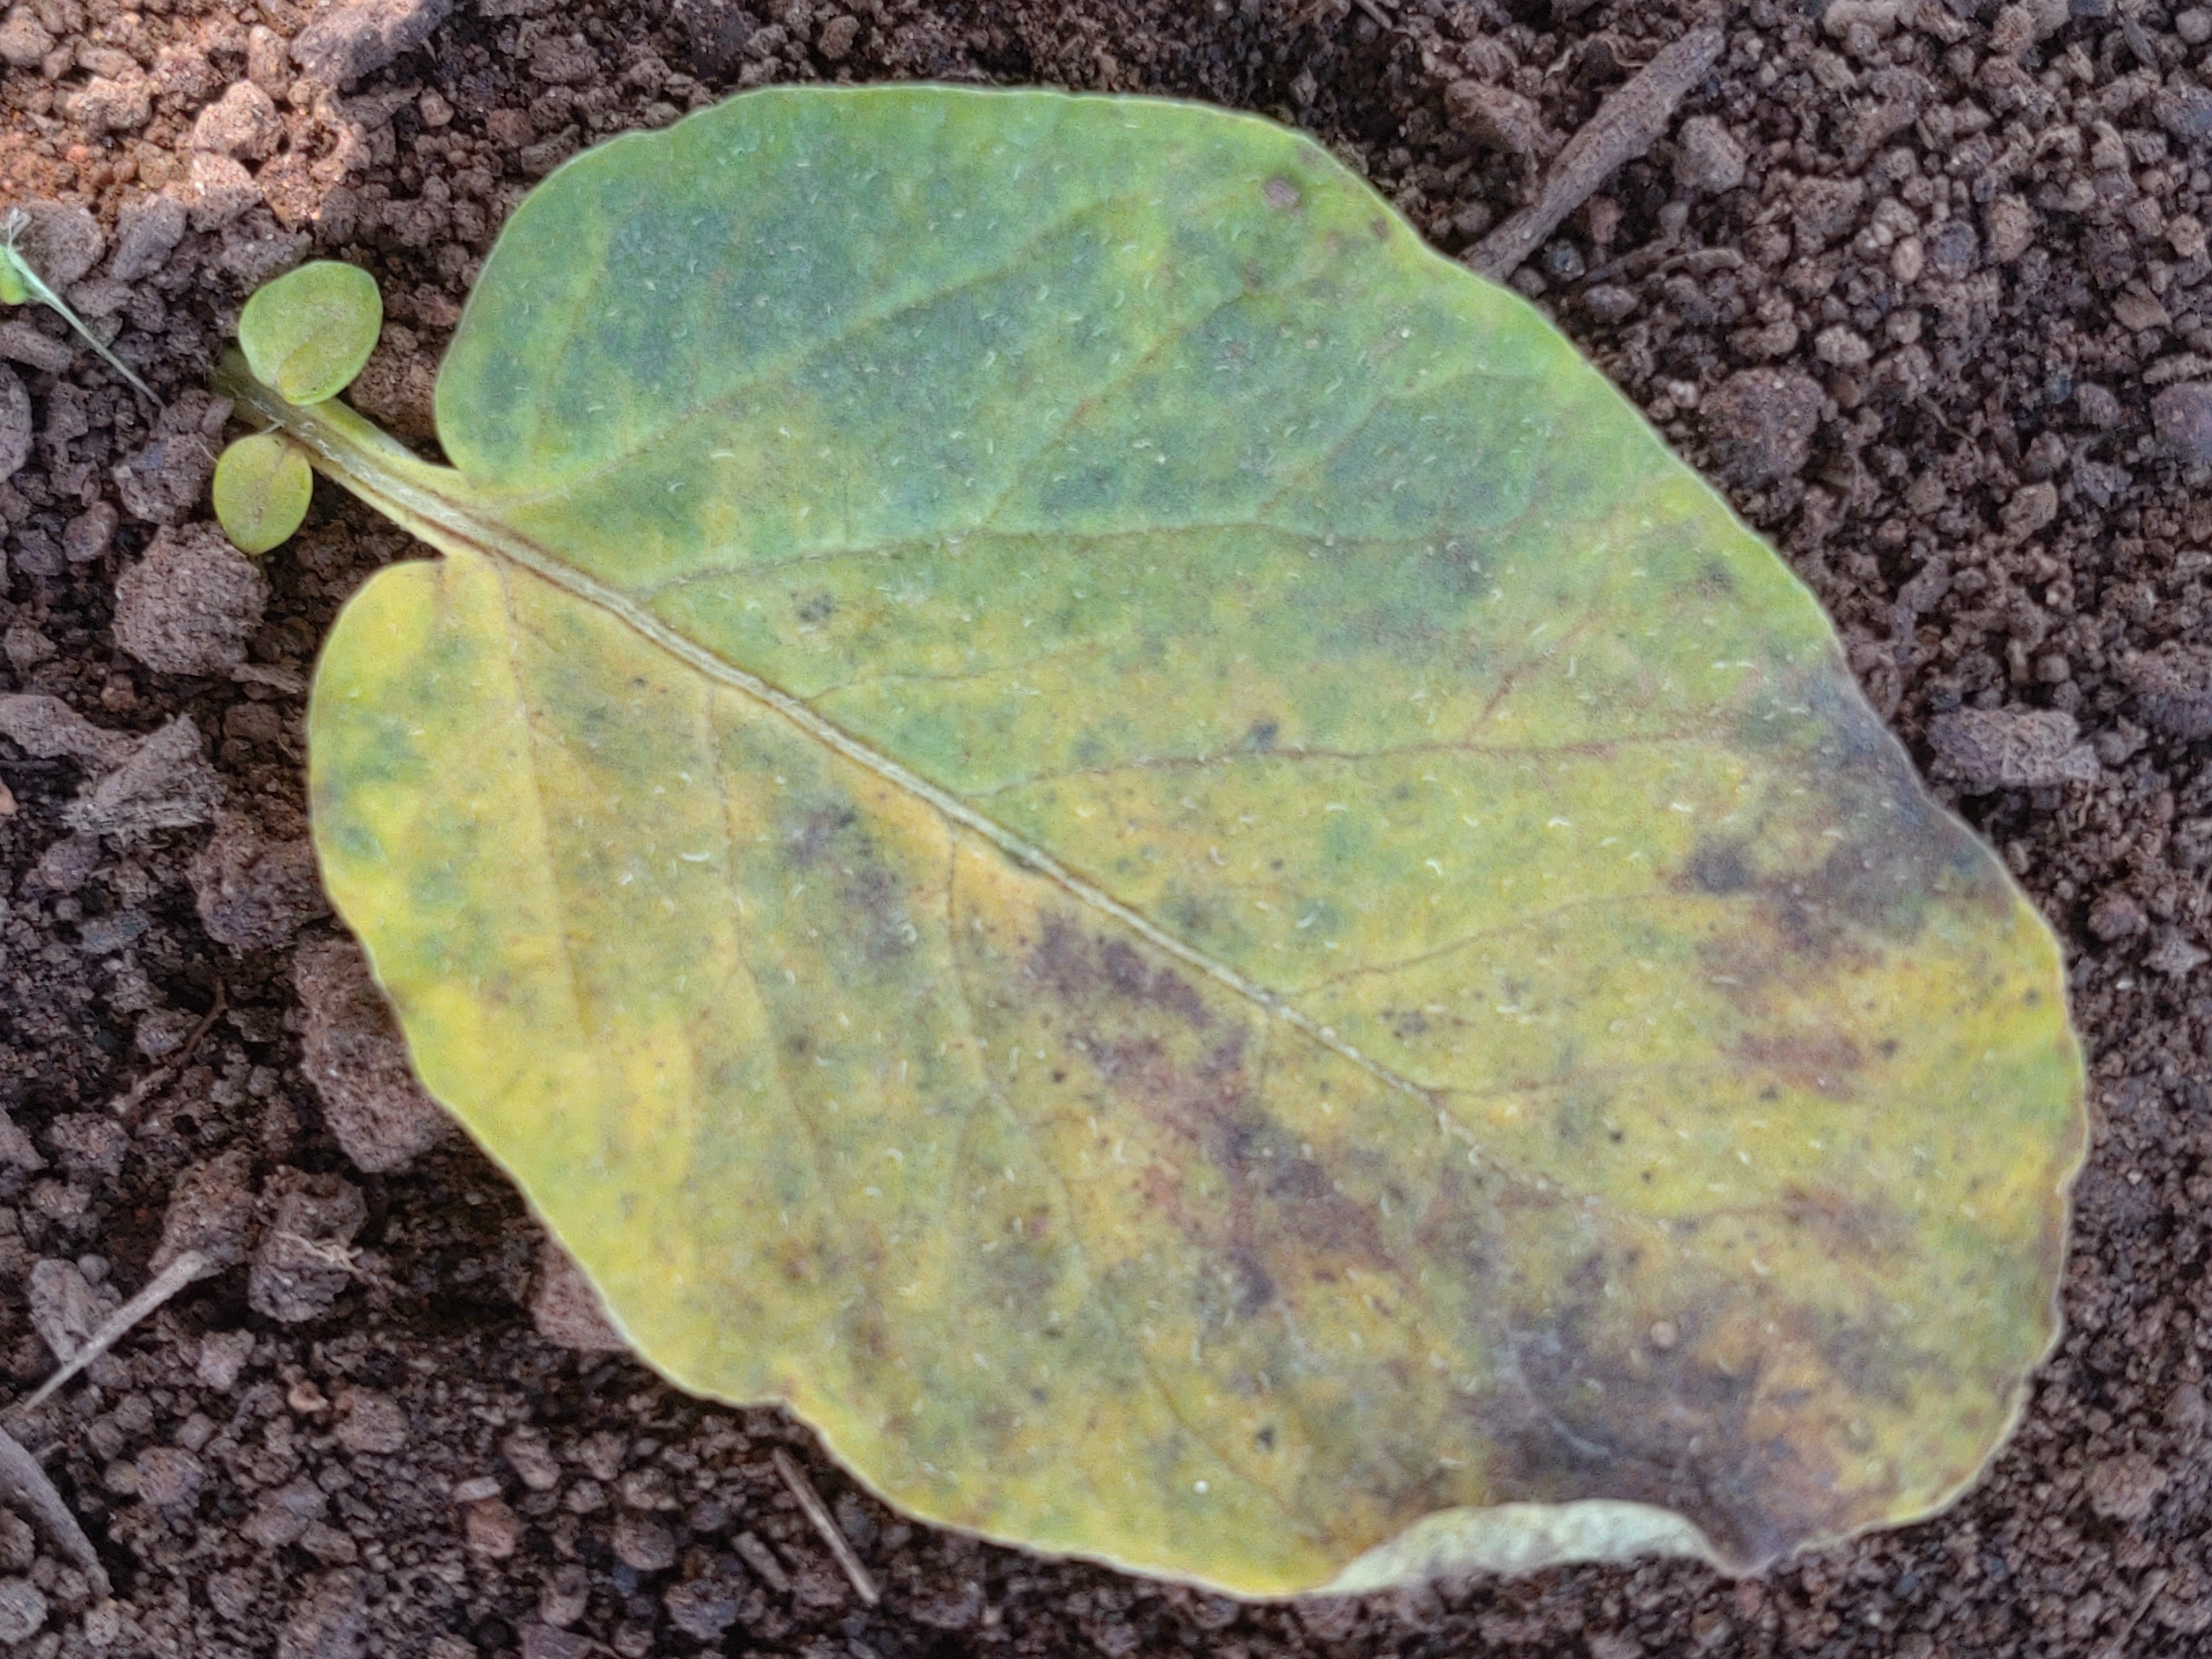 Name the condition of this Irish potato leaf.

late blight
